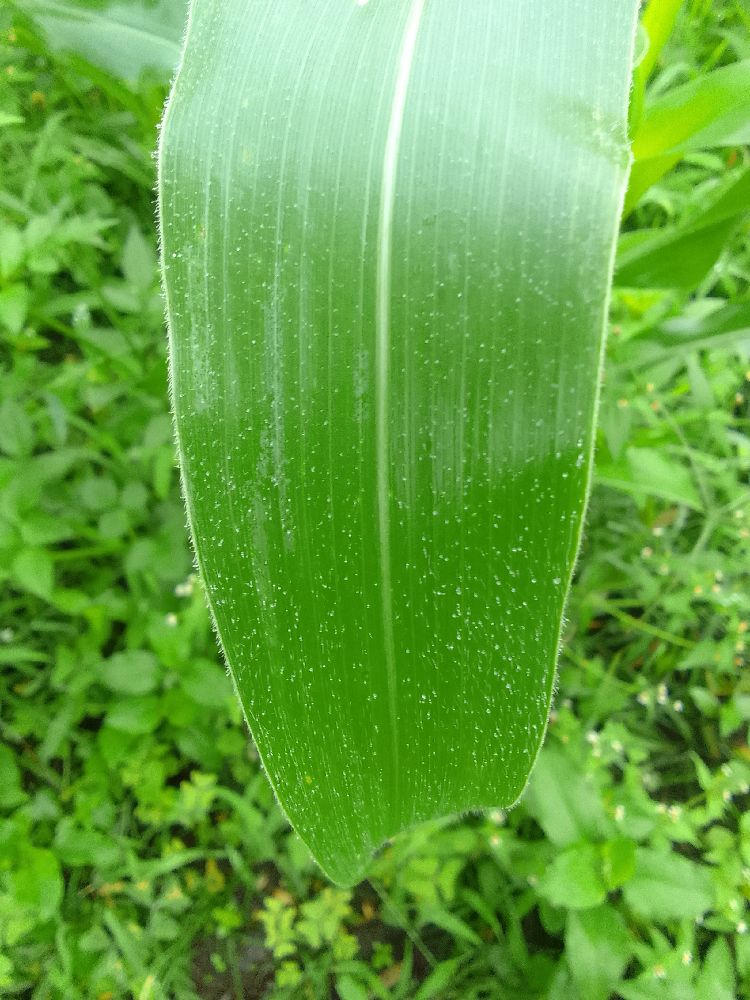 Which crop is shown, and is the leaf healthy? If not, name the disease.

maize, healthy
